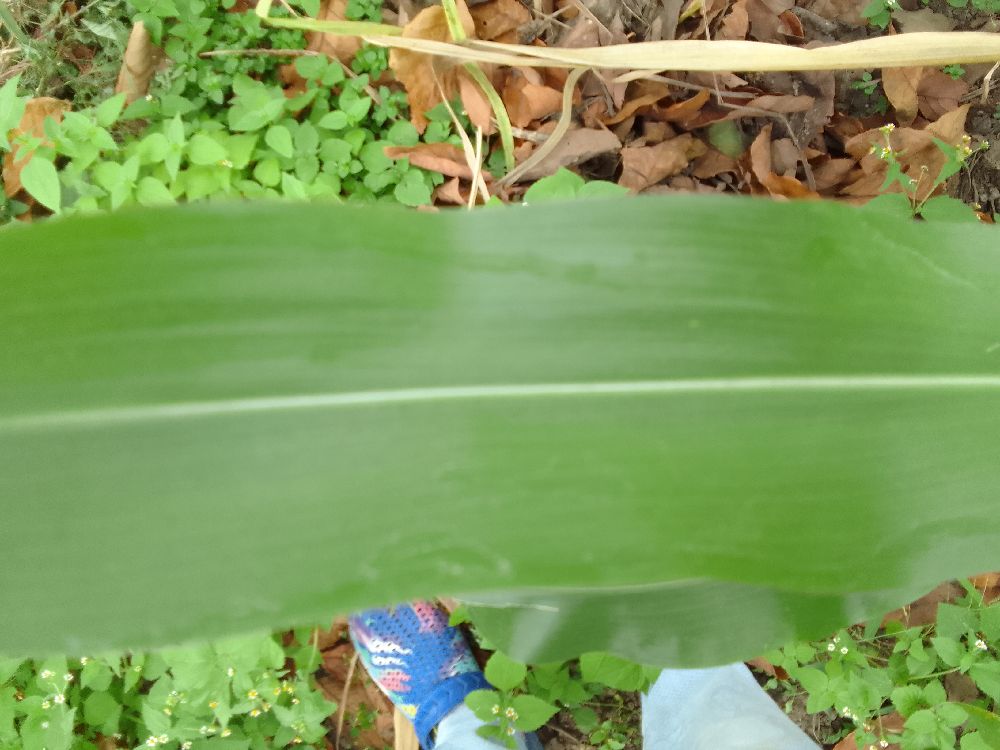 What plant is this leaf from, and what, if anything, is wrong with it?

maize, healthy
